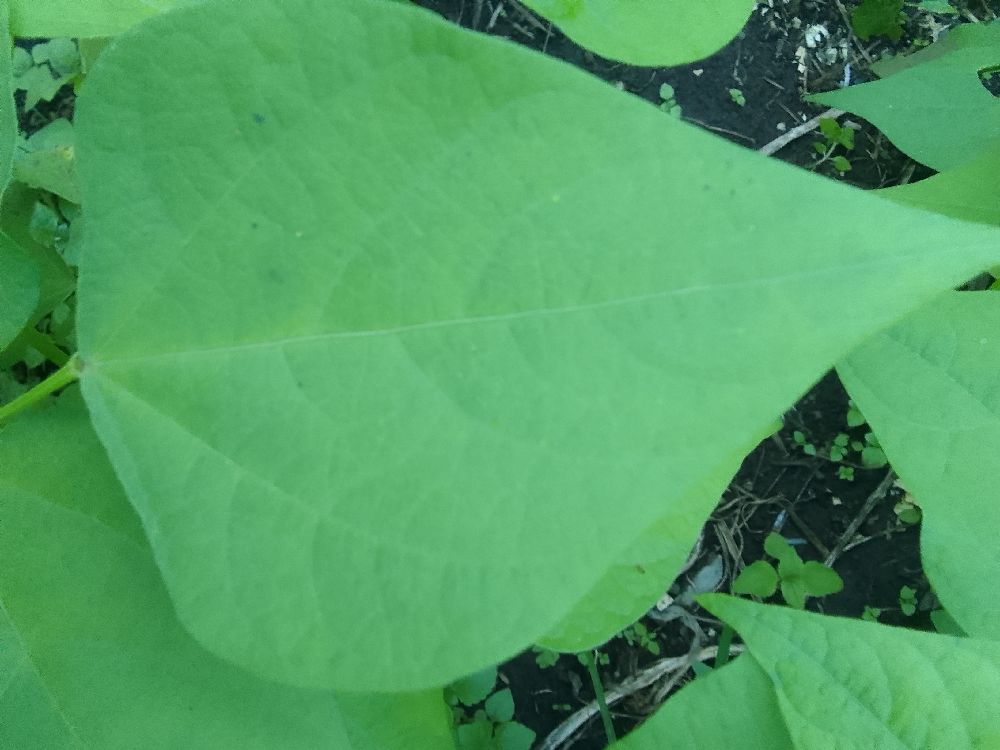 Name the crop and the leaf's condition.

common bean, healthy
